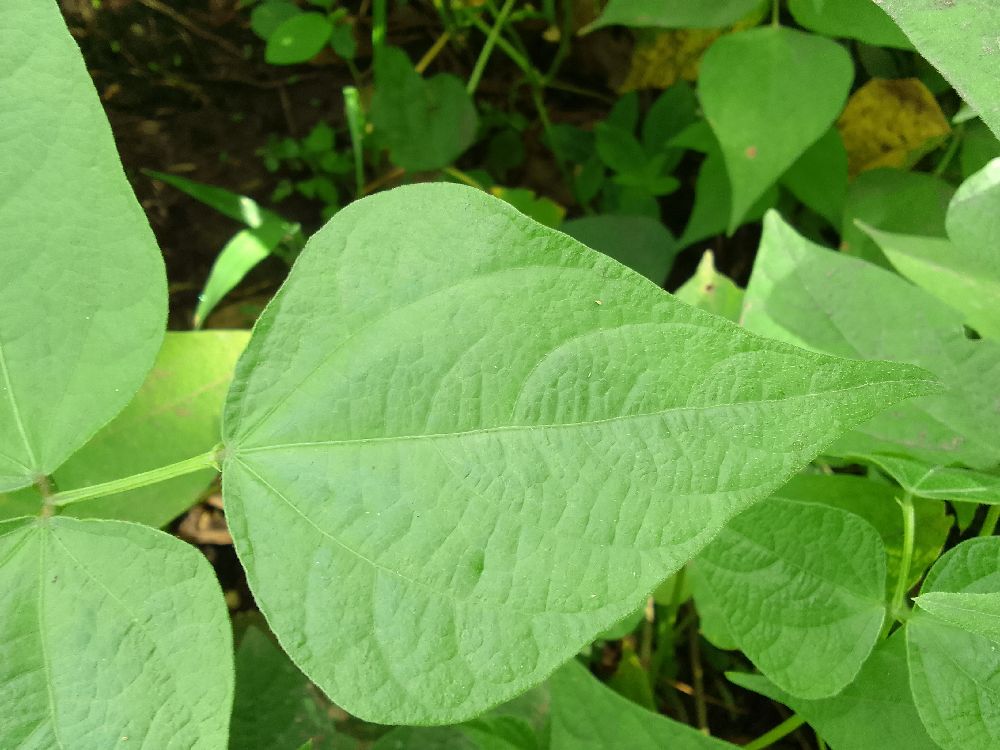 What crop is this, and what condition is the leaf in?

common bean, healthy
